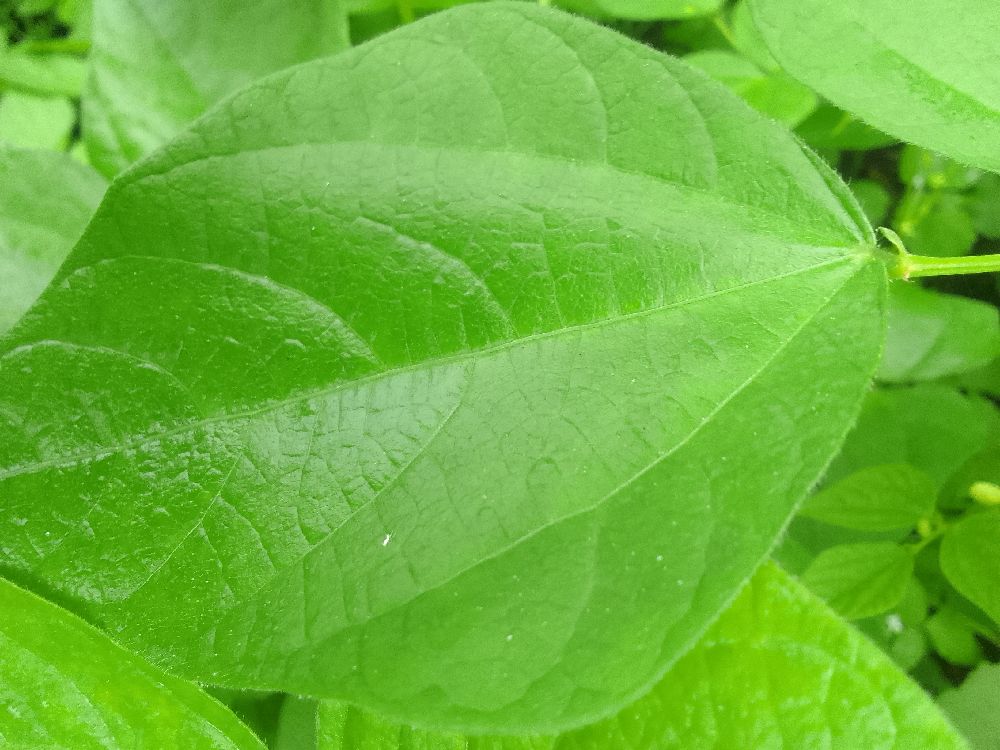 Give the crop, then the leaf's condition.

common bean, healthy
